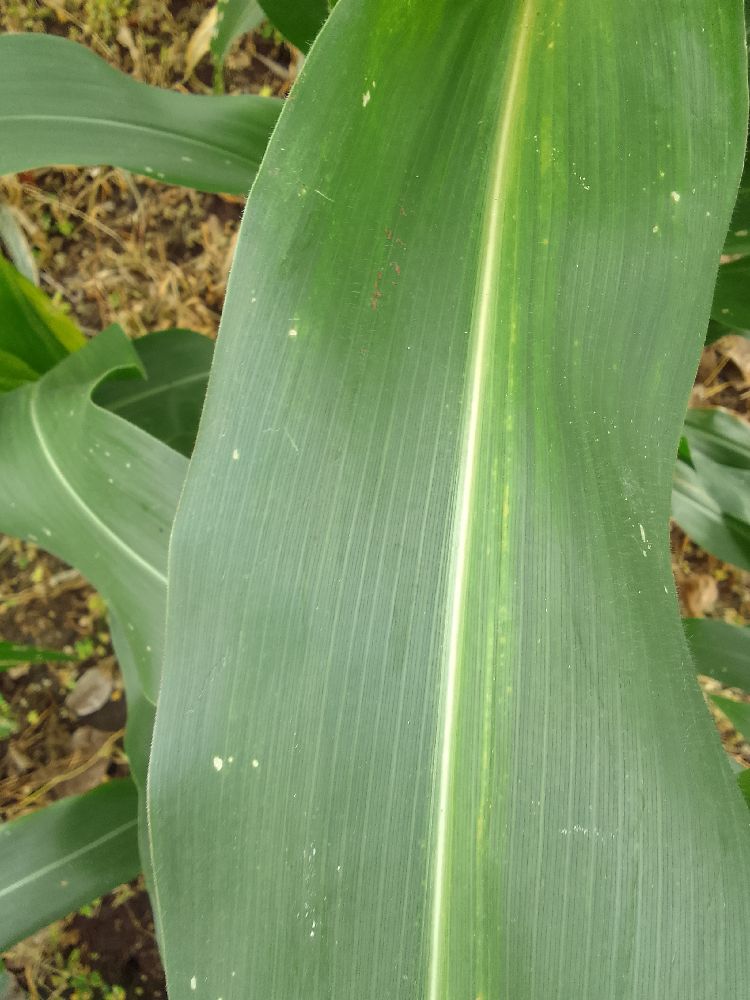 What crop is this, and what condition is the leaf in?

maize, healthy
